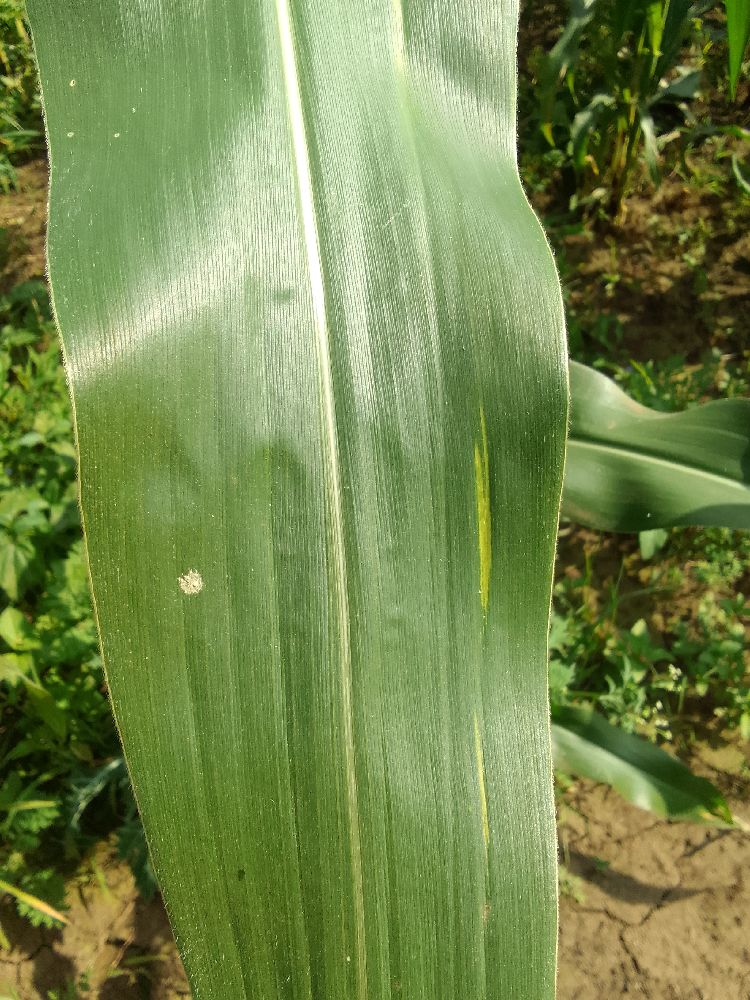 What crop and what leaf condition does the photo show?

maize, healthy
